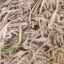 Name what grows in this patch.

grass
